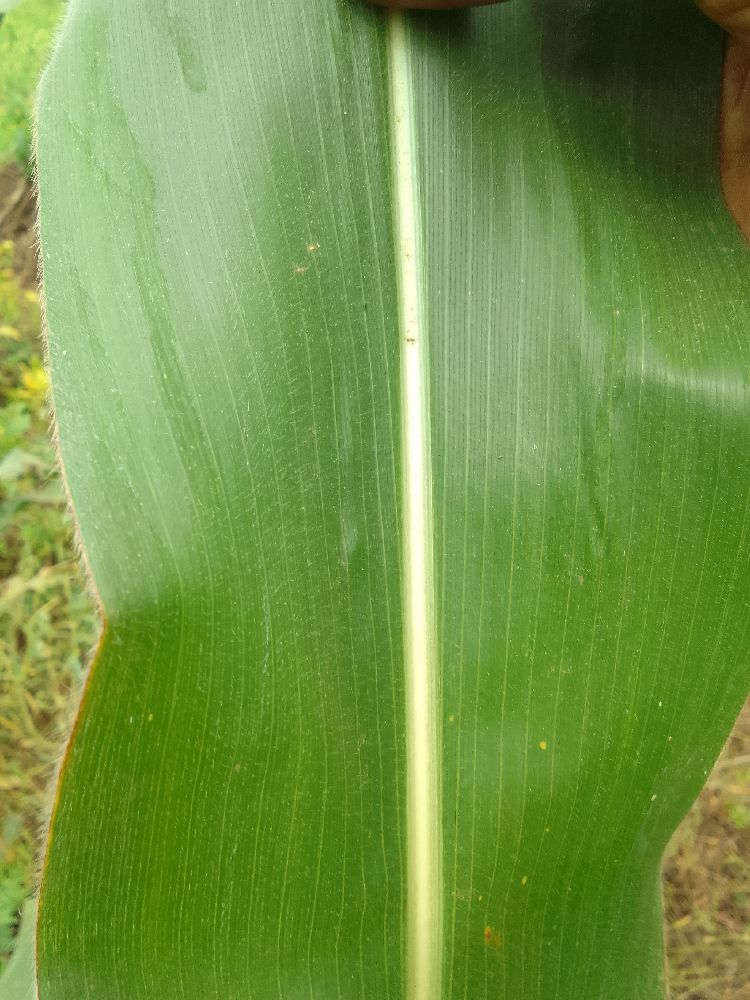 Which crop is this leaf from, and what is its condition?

maize, healthy
